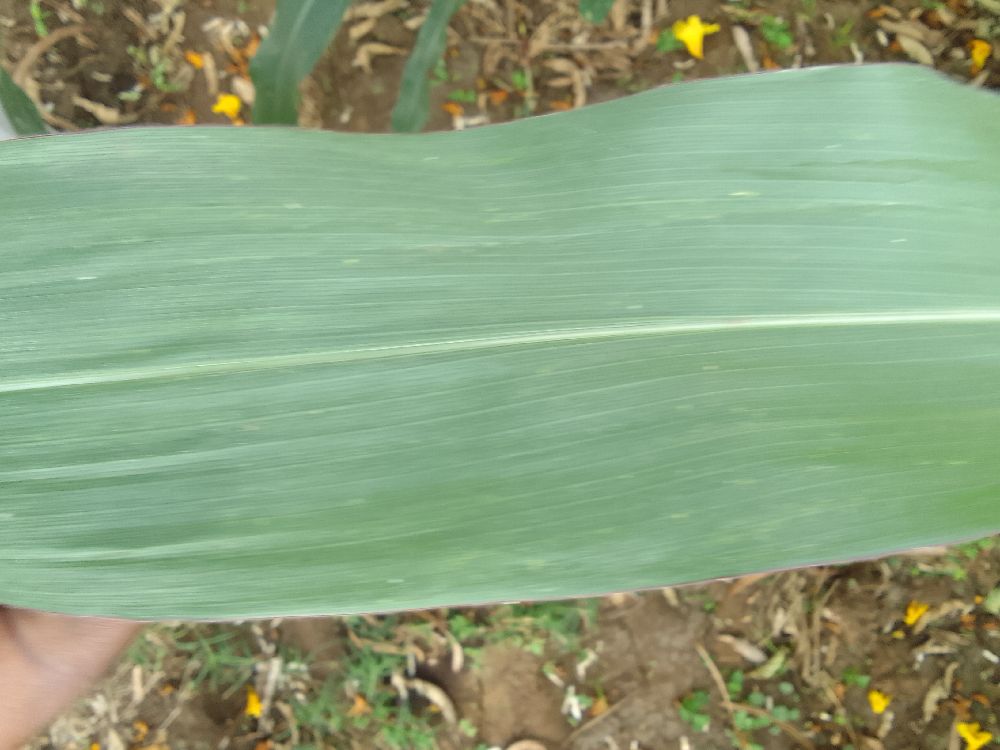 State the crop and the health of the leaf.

maize, healthy
